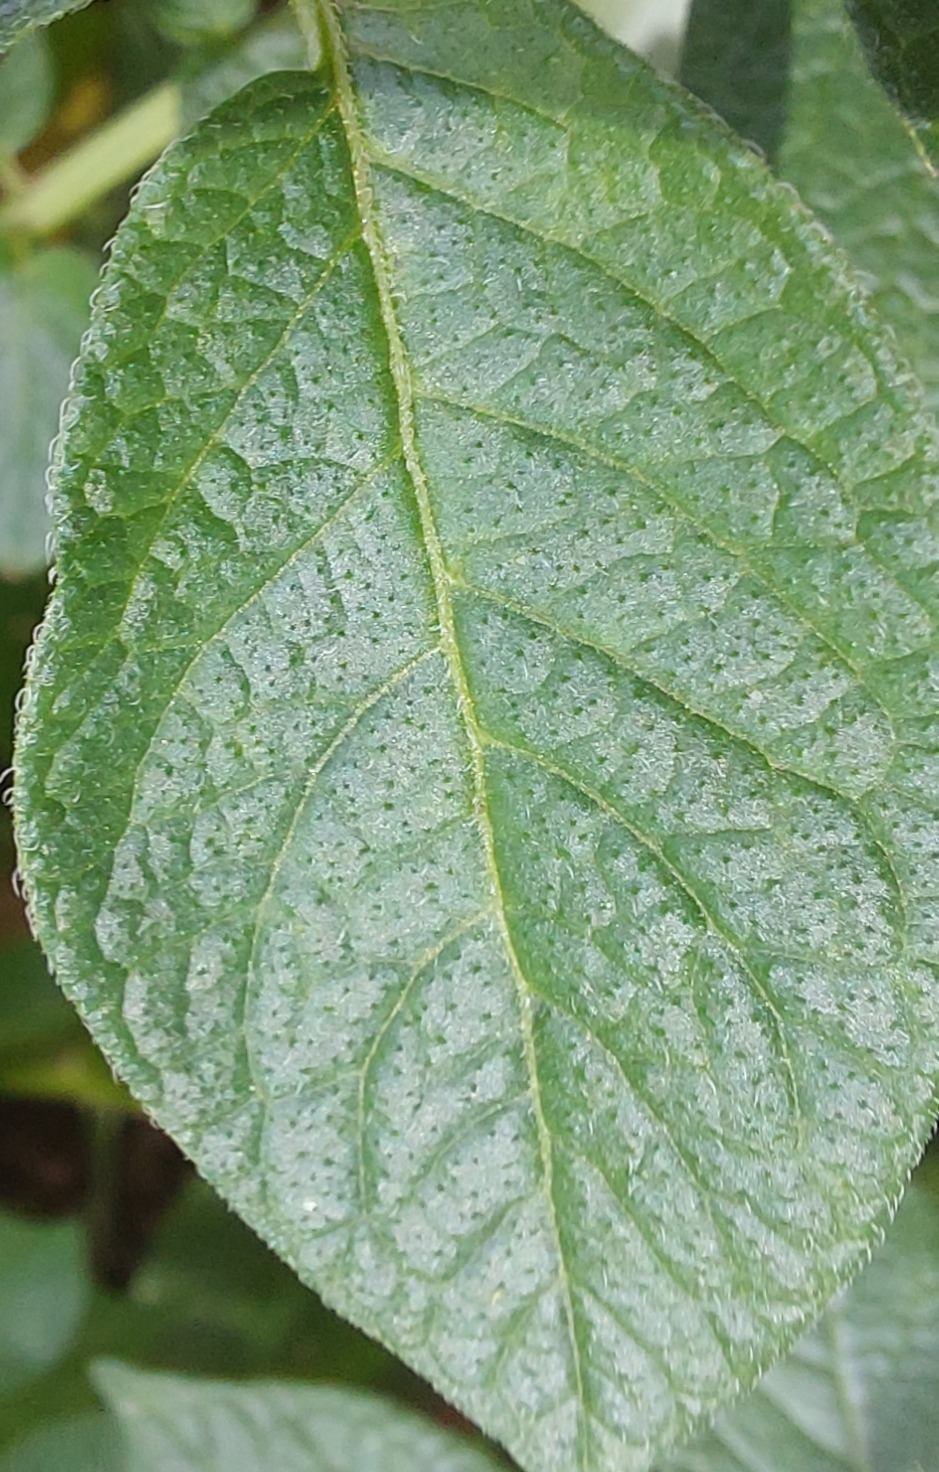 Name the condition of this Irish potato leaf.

healthy
